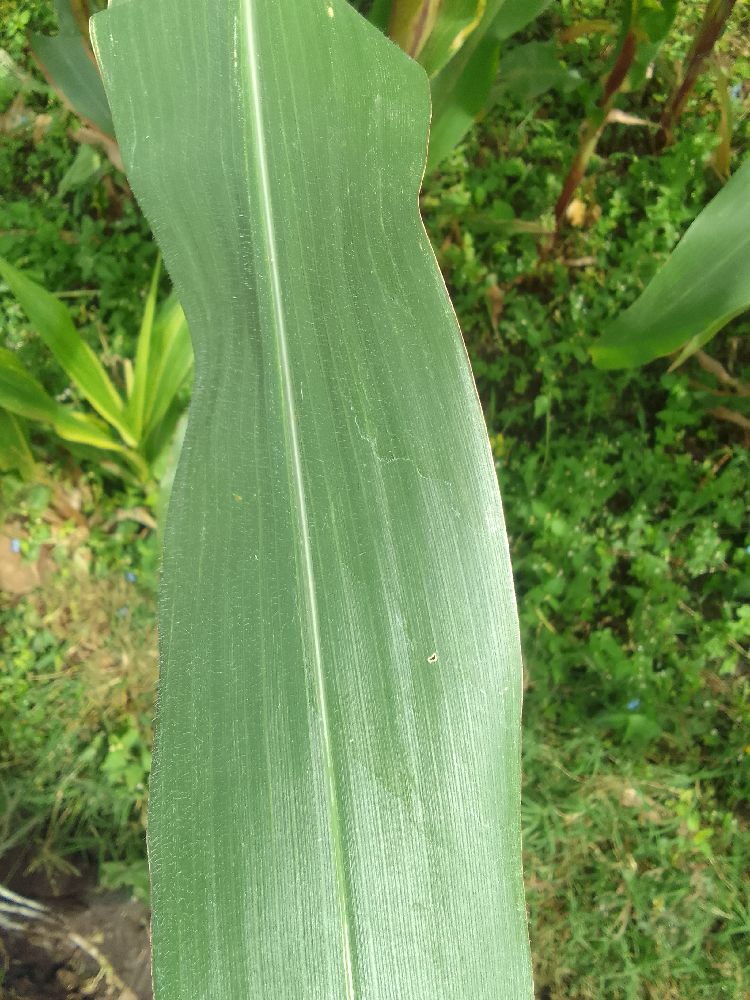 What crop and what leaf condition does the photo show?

maize, healthy
